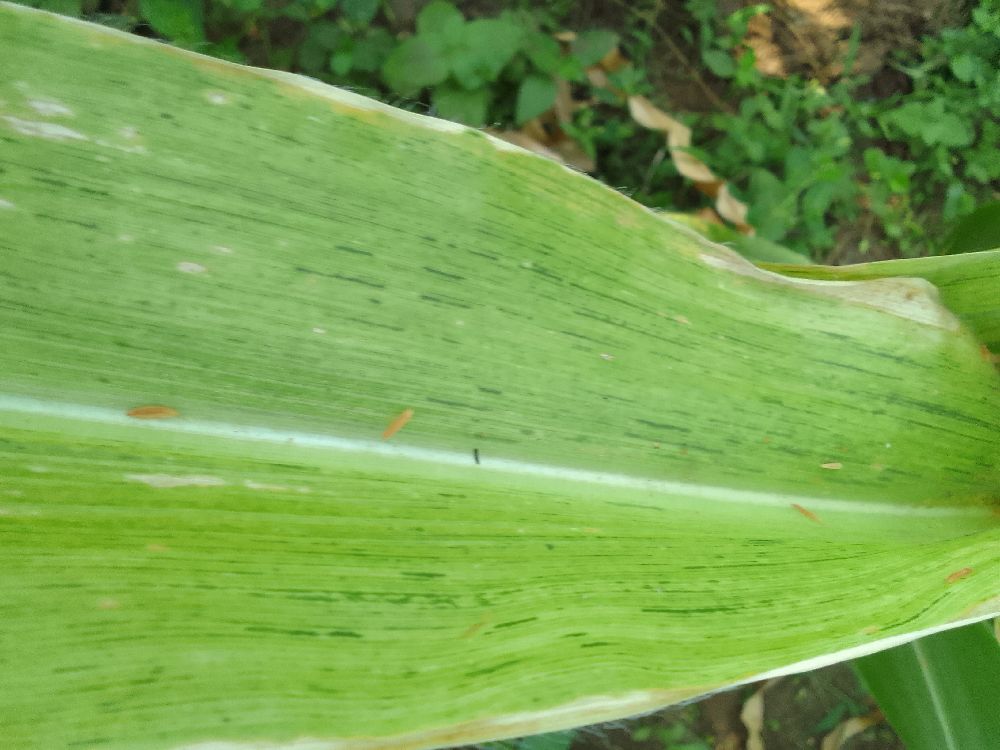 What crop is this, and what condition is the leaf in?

maize, maize lethal necrosis
